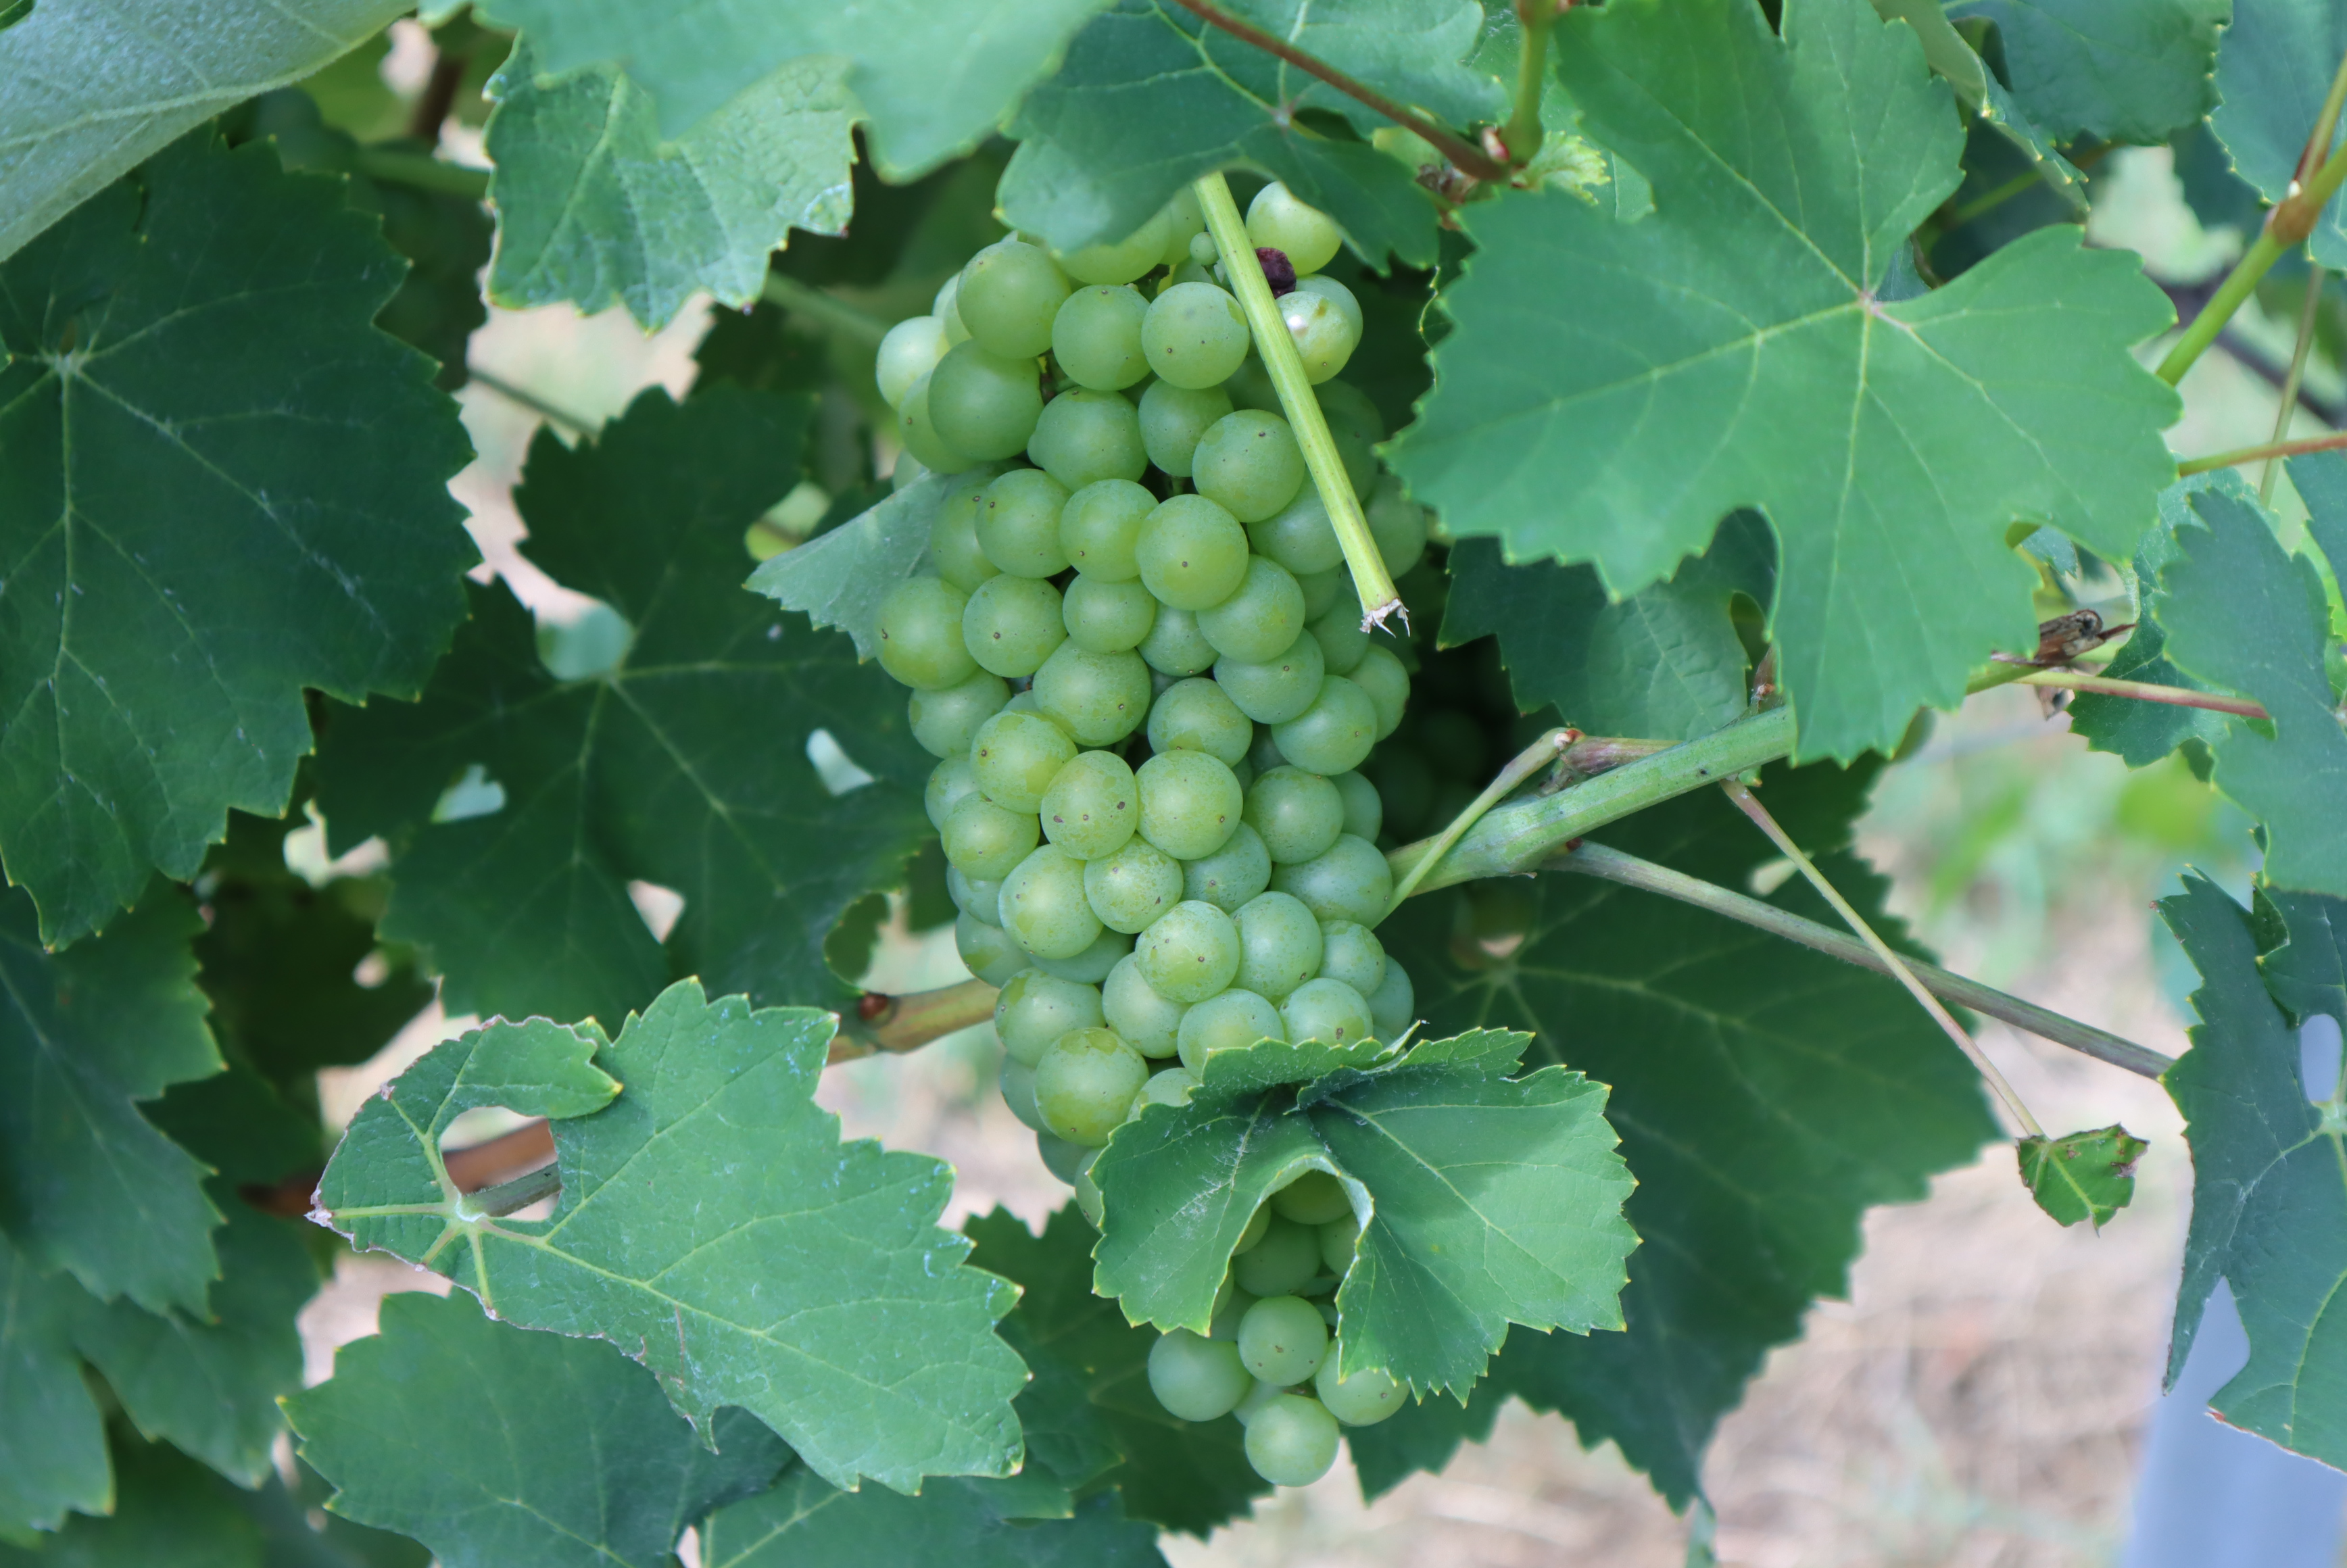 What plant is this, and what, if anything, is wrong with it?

grapevine, mechanical damage
